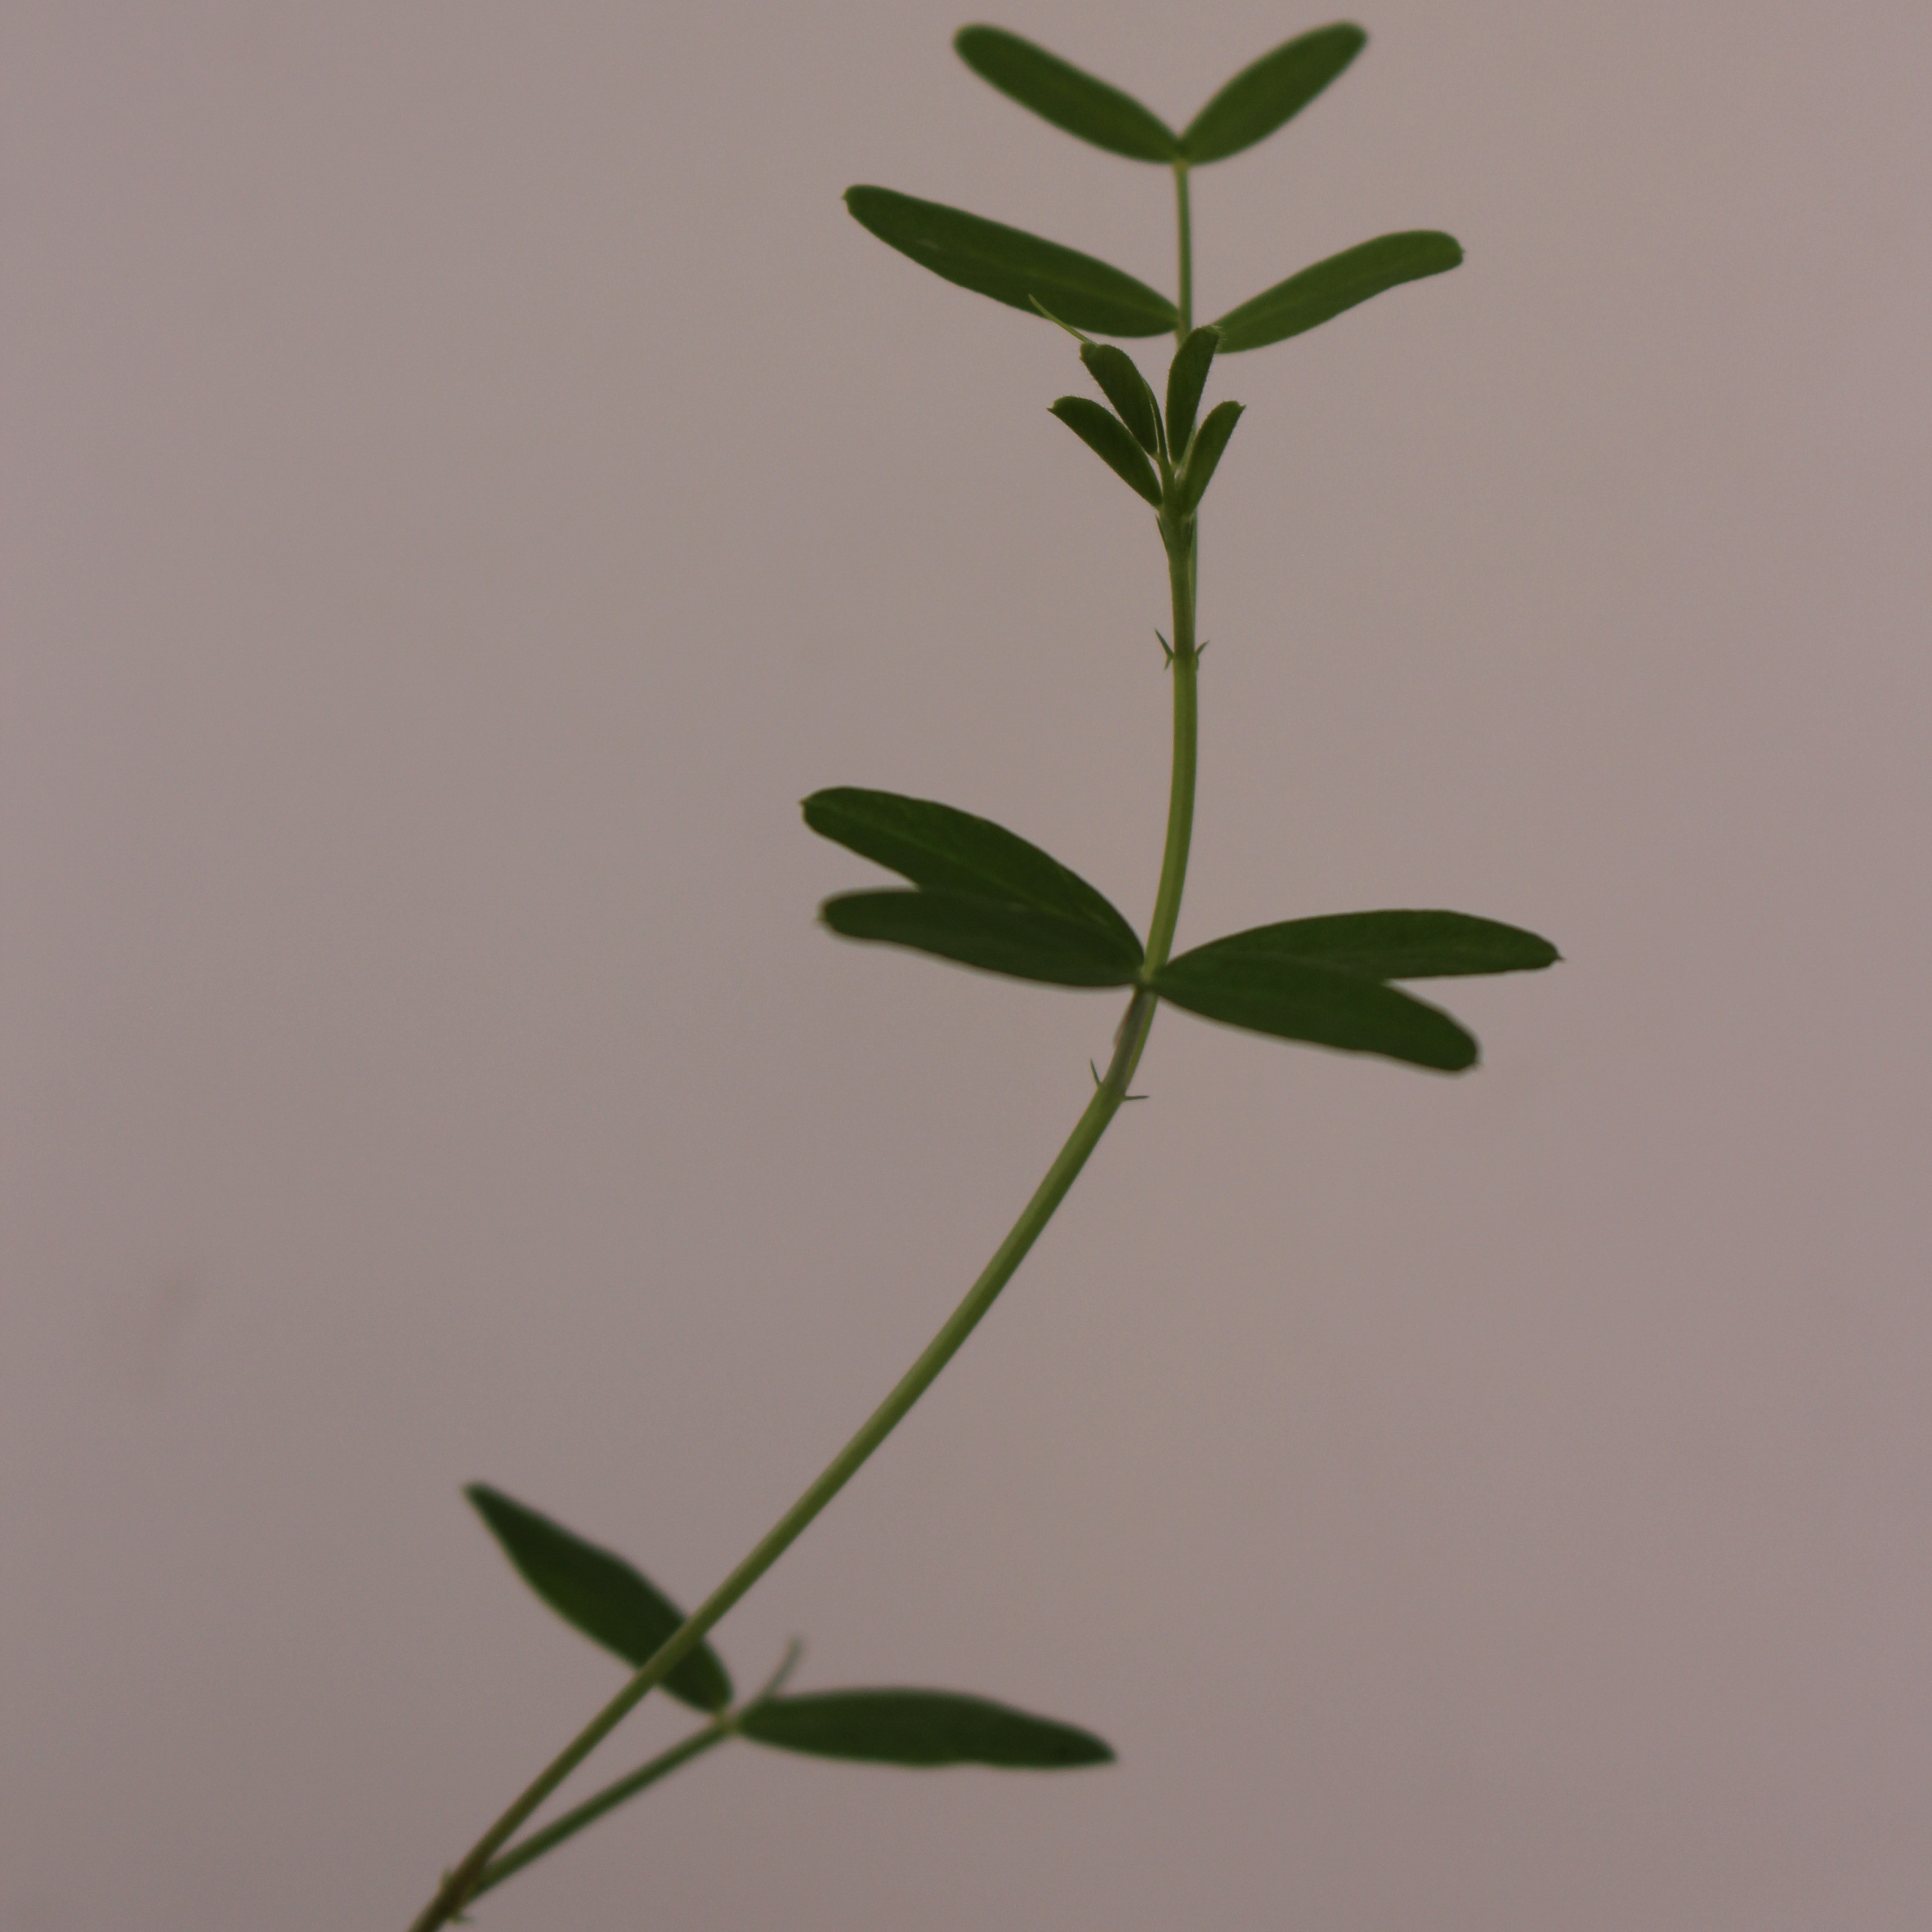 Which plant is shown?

Vicia sativa
